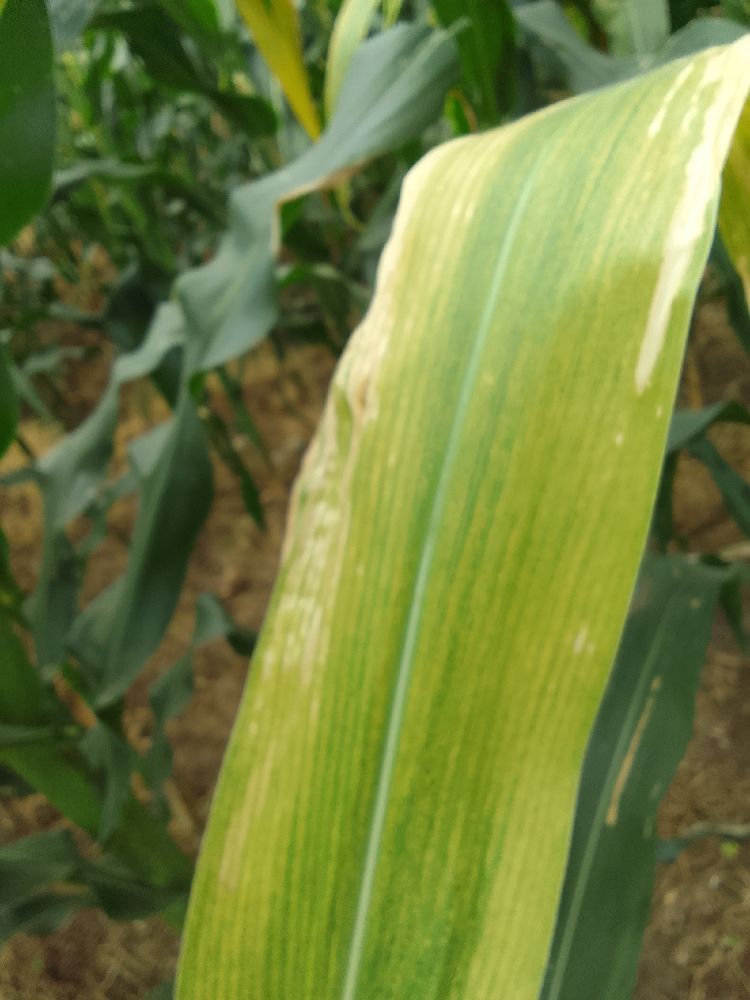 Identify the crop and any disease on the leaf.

maize, maize lethal necrosis
